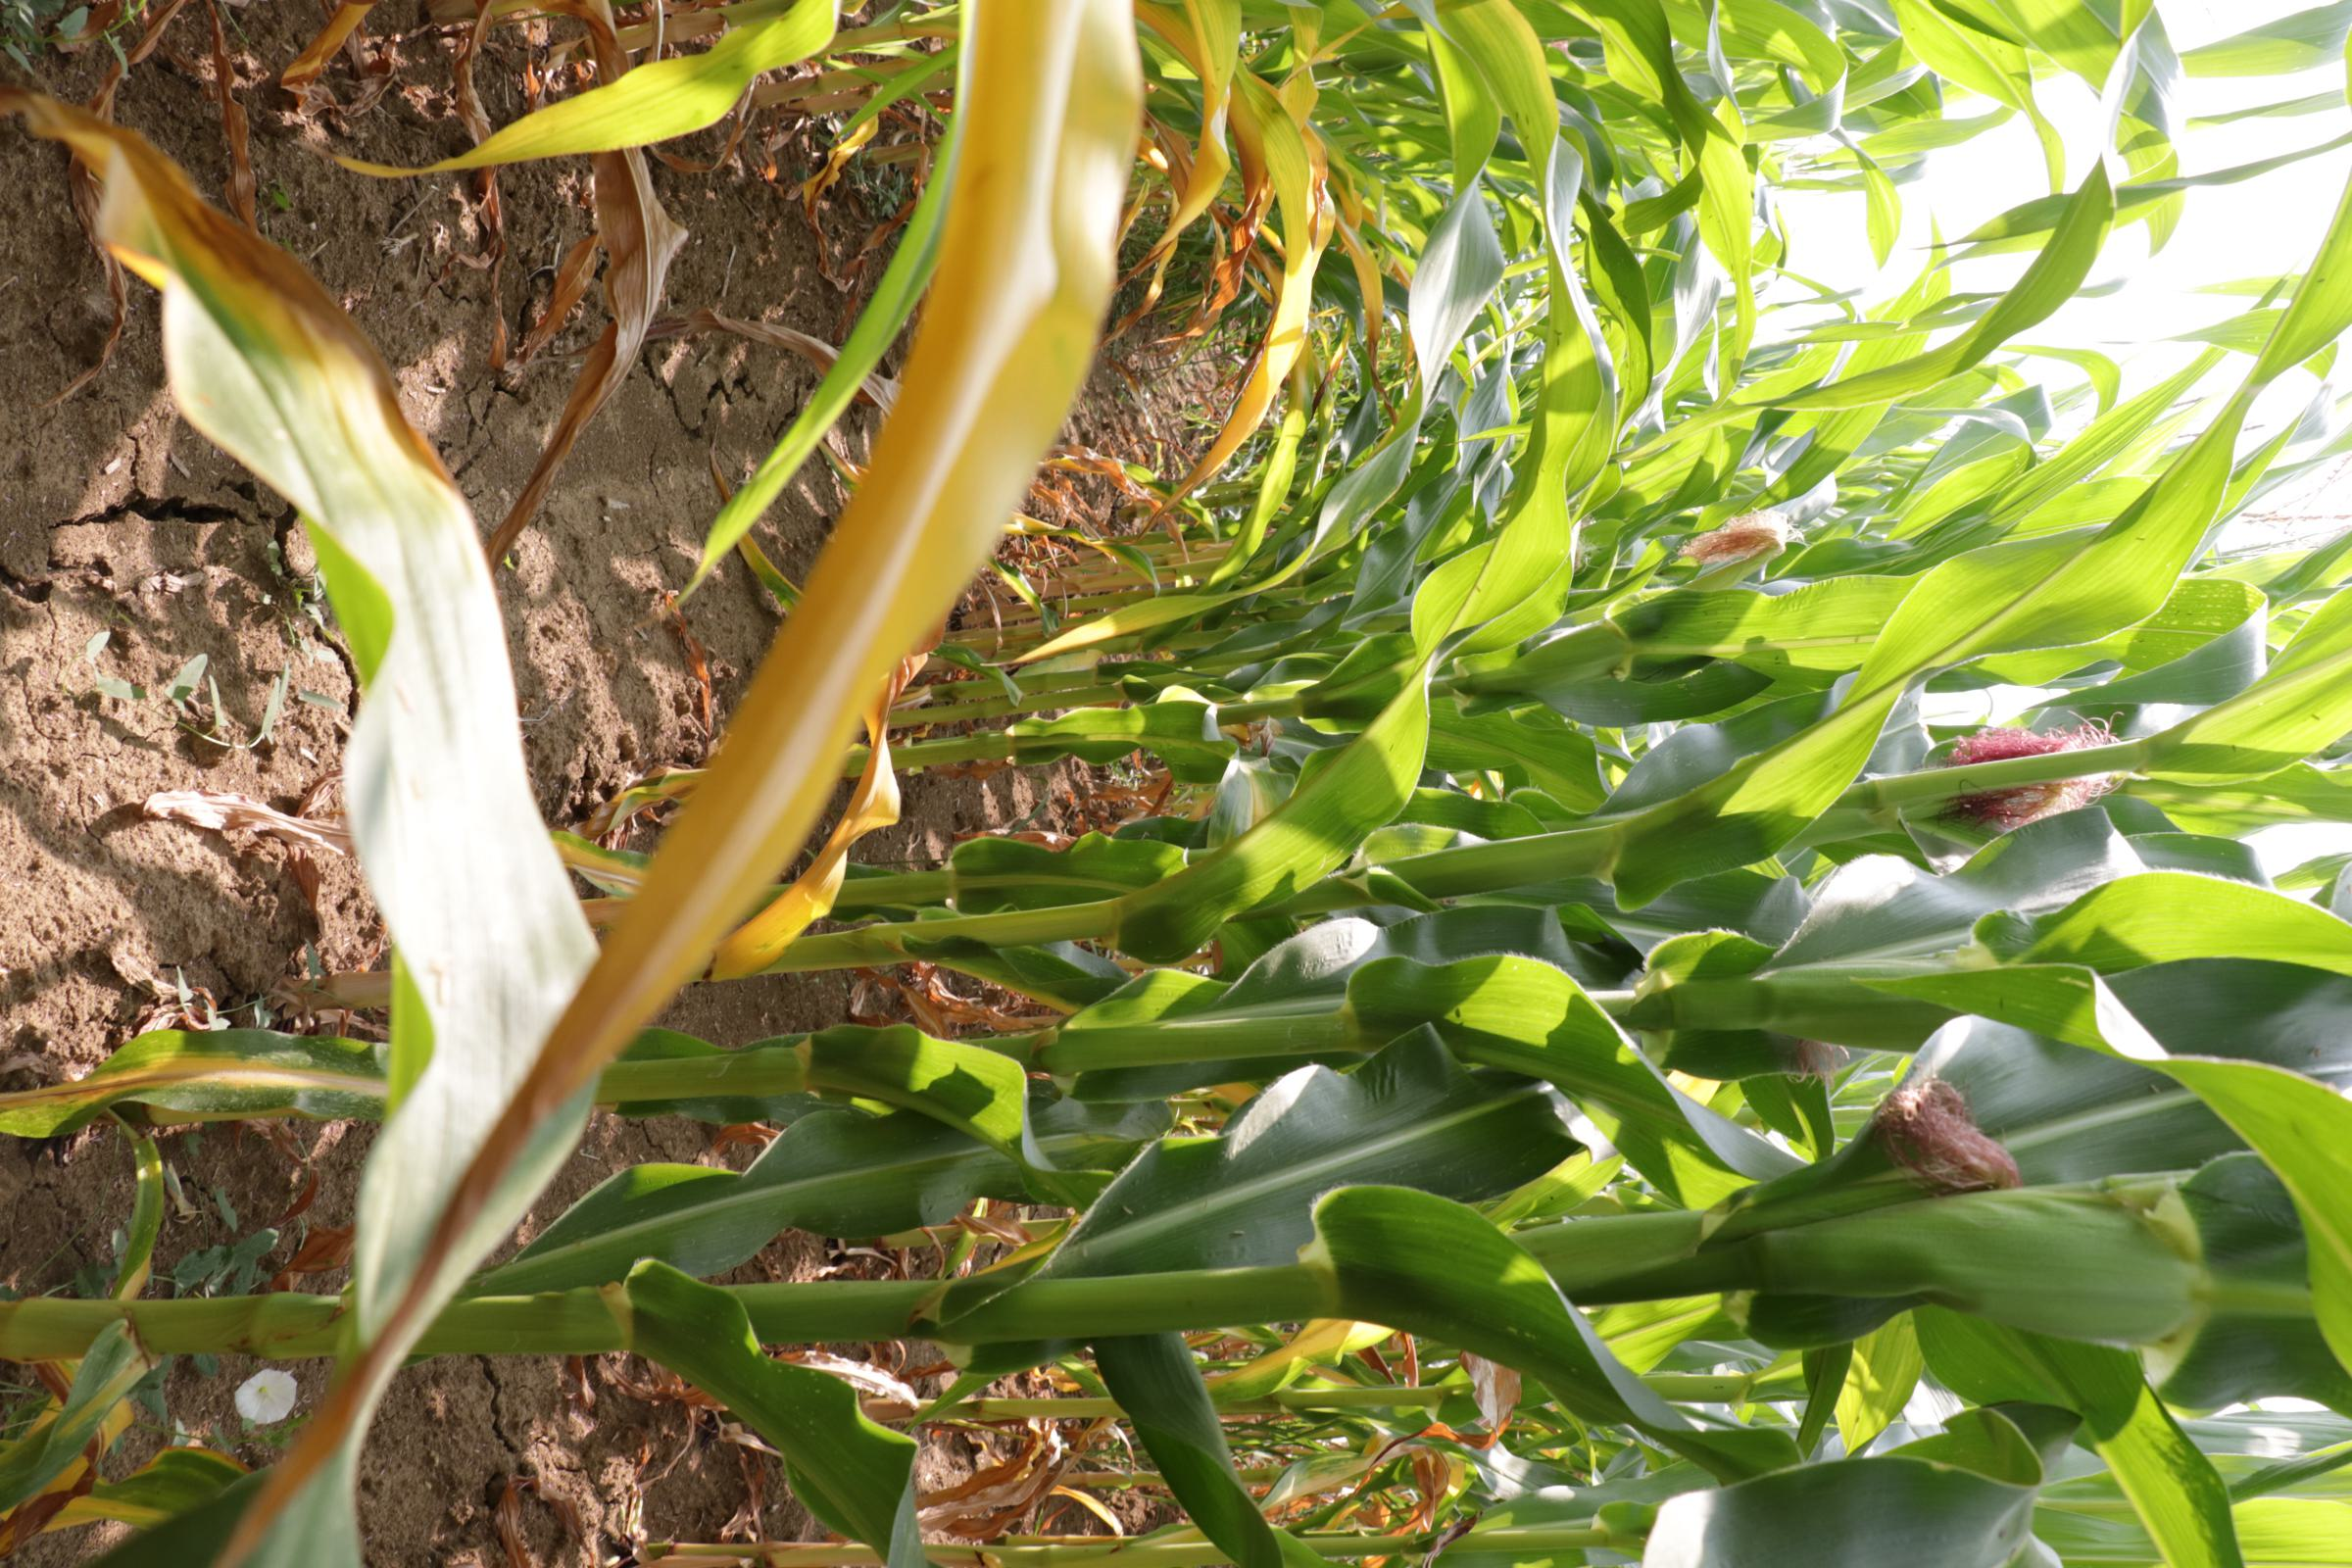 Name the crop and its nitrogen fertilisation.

maize, no added nitrogen
